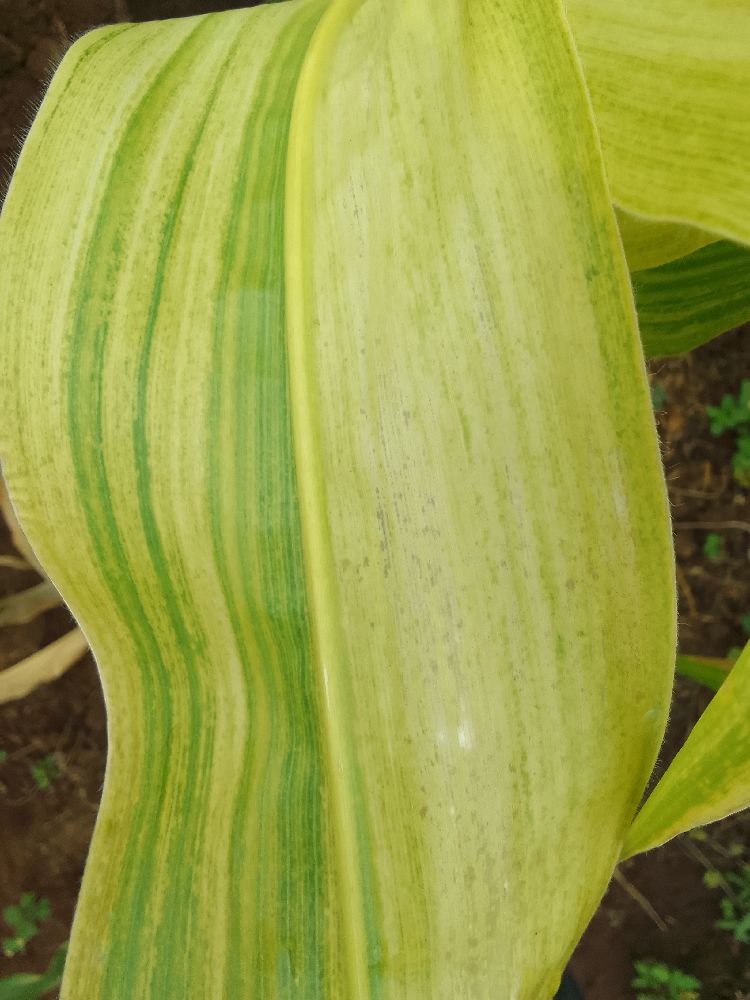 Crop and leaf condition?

maize, maize lethal necrosis
